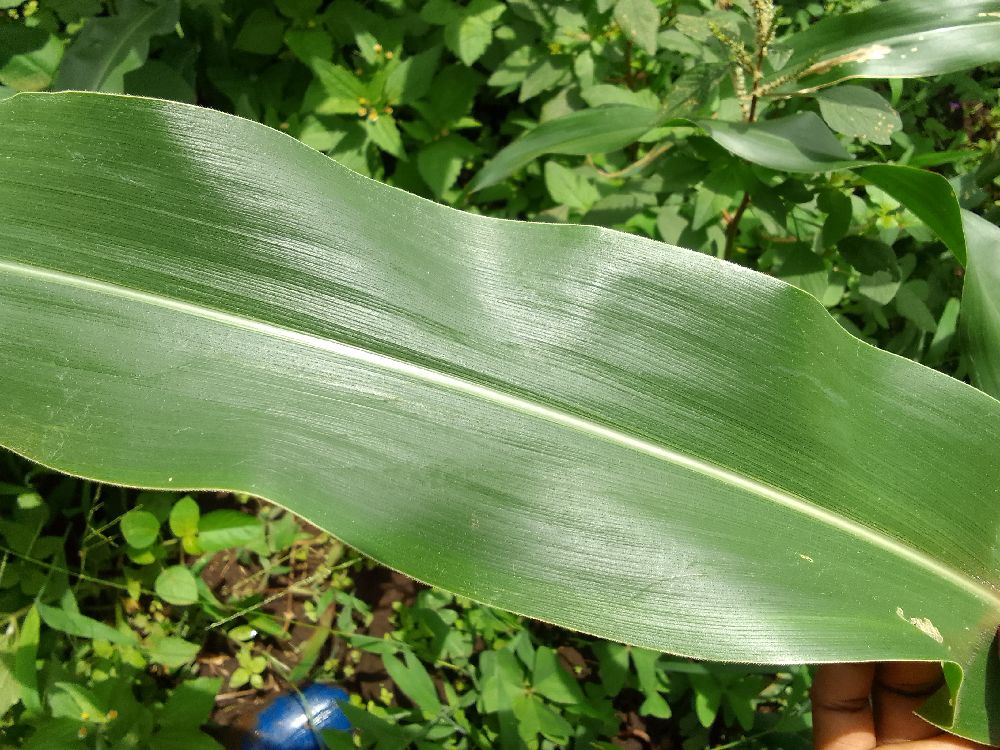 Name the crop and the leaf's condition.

maize, healthy
